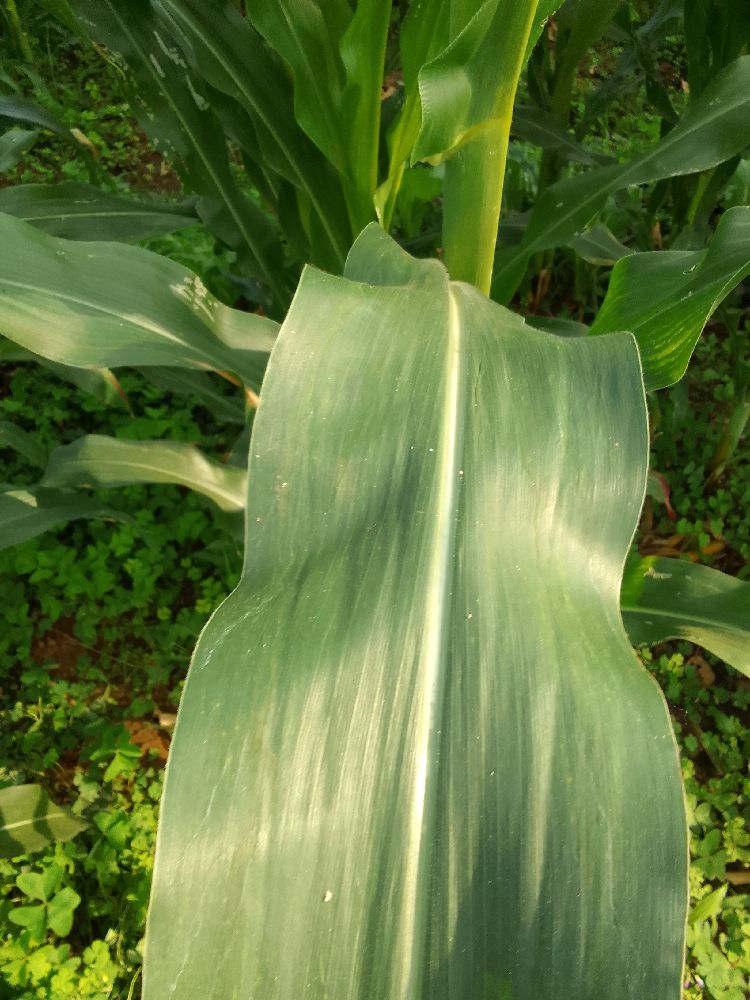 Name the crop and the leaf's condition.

maize, healthy
